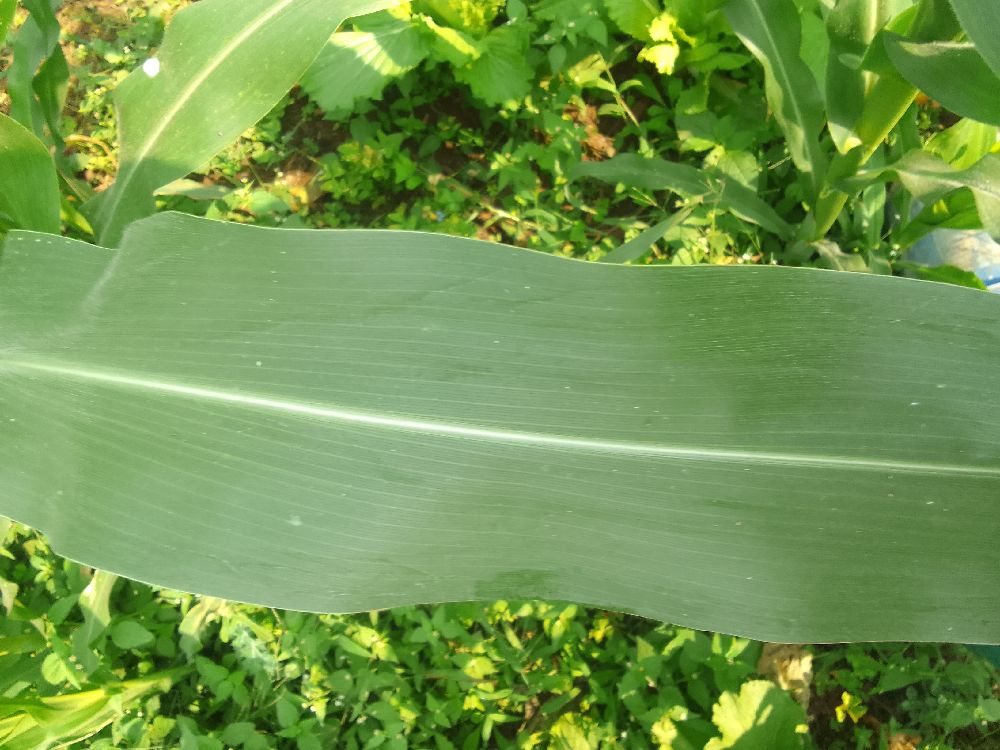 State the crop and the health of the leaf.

maize, healthy
